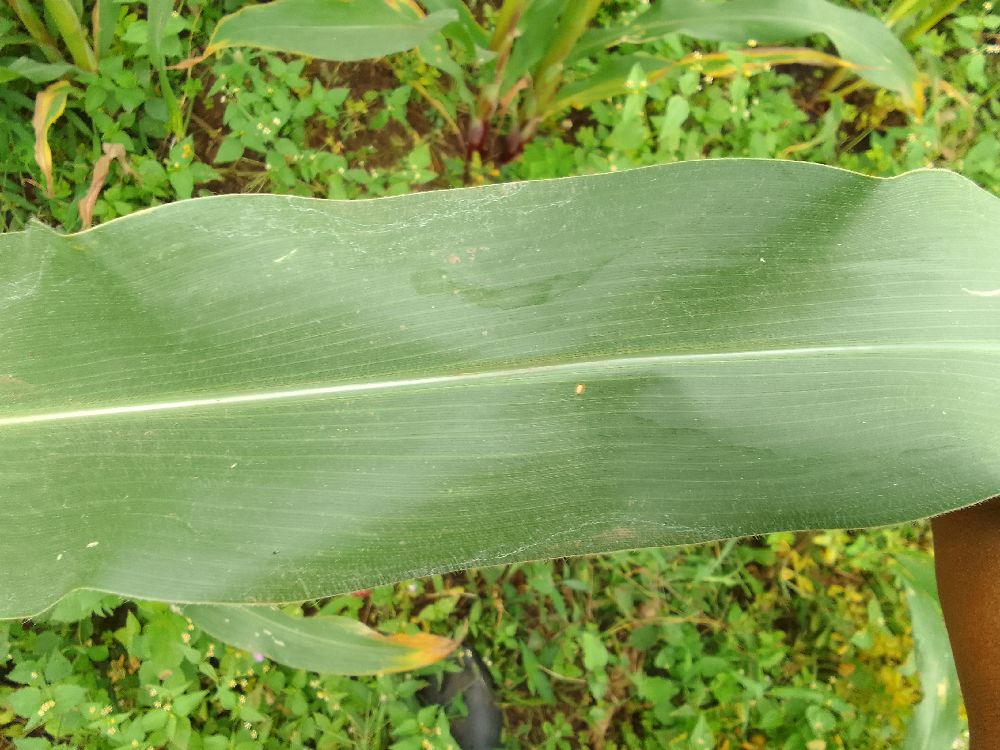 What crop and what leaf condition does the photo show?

maize, healthy
